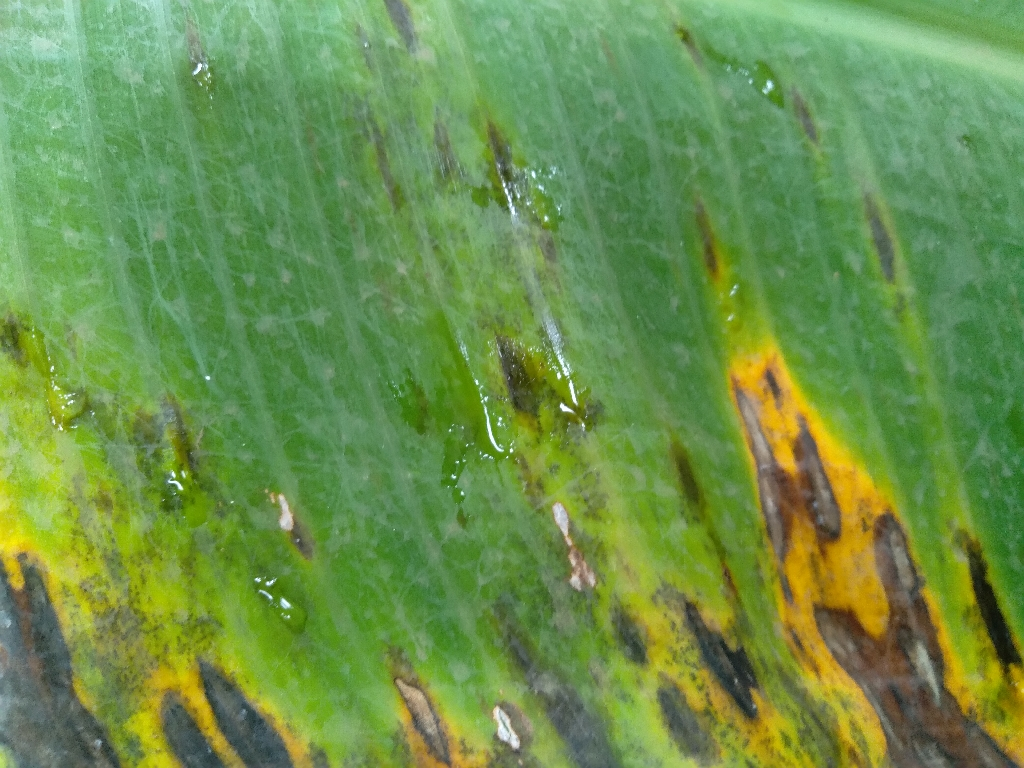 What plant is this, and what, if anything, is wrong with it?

banana, black sigatoka
